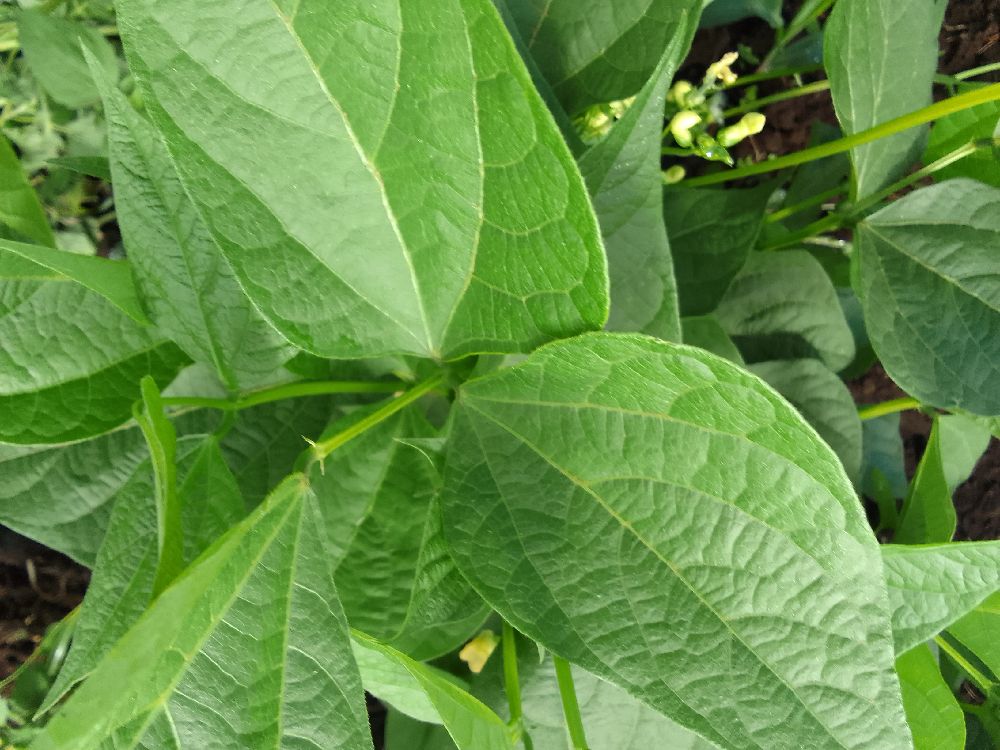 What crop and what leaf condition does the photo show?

common bean, healthy
